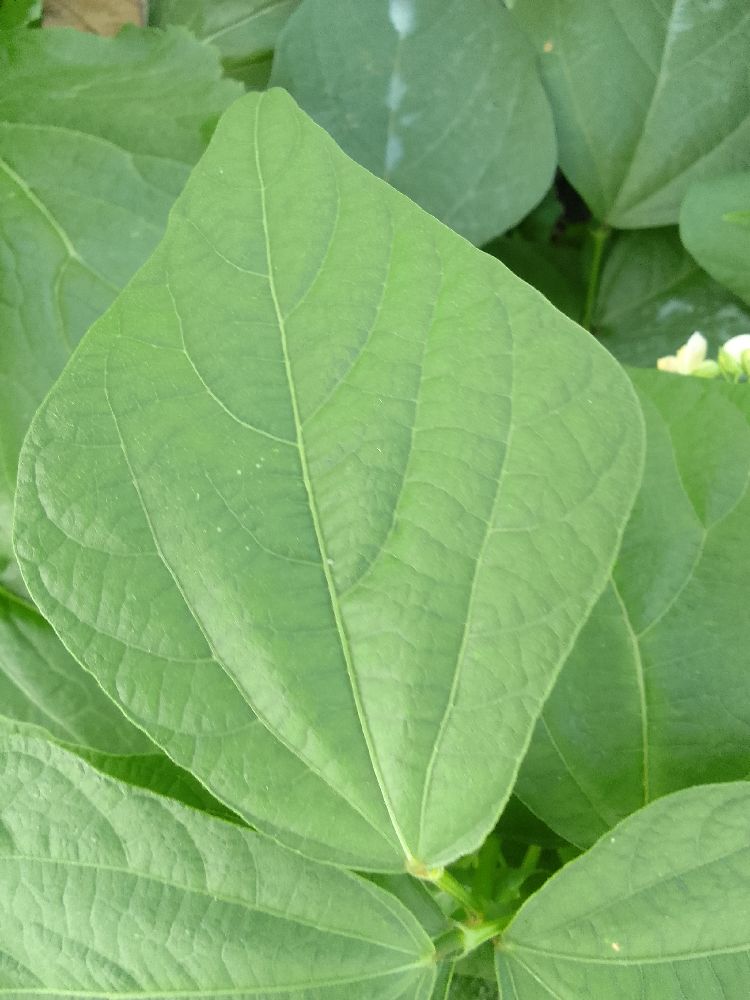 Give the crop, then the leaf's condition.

common bean, healthy
